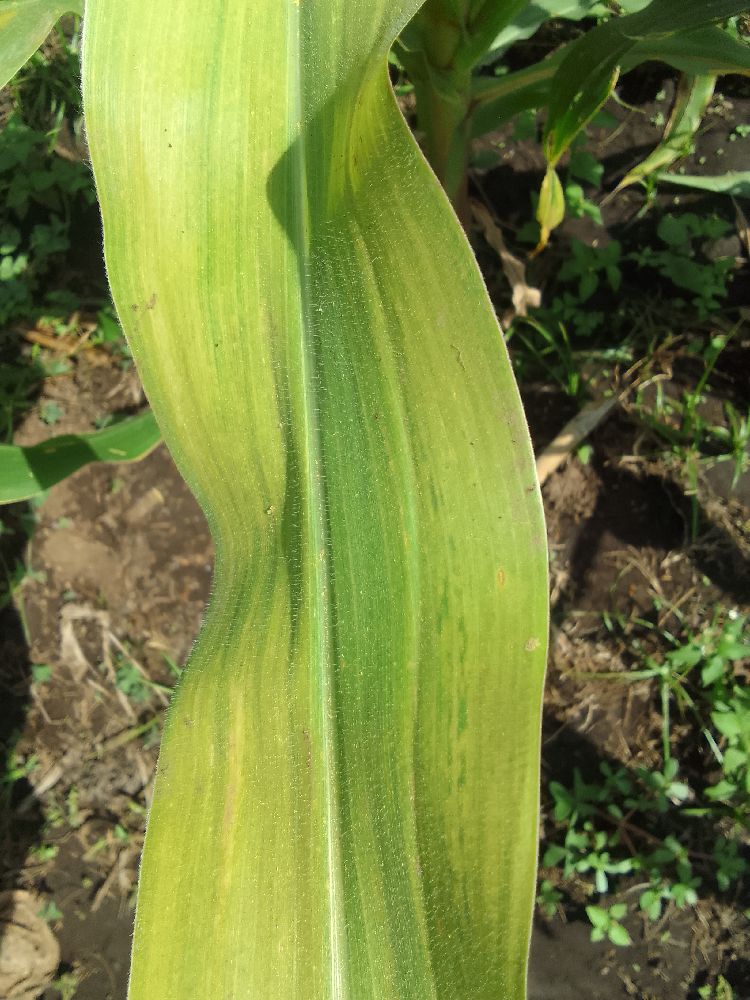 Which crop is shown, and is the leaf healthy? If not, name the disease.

maize, maize lethal necrosis
